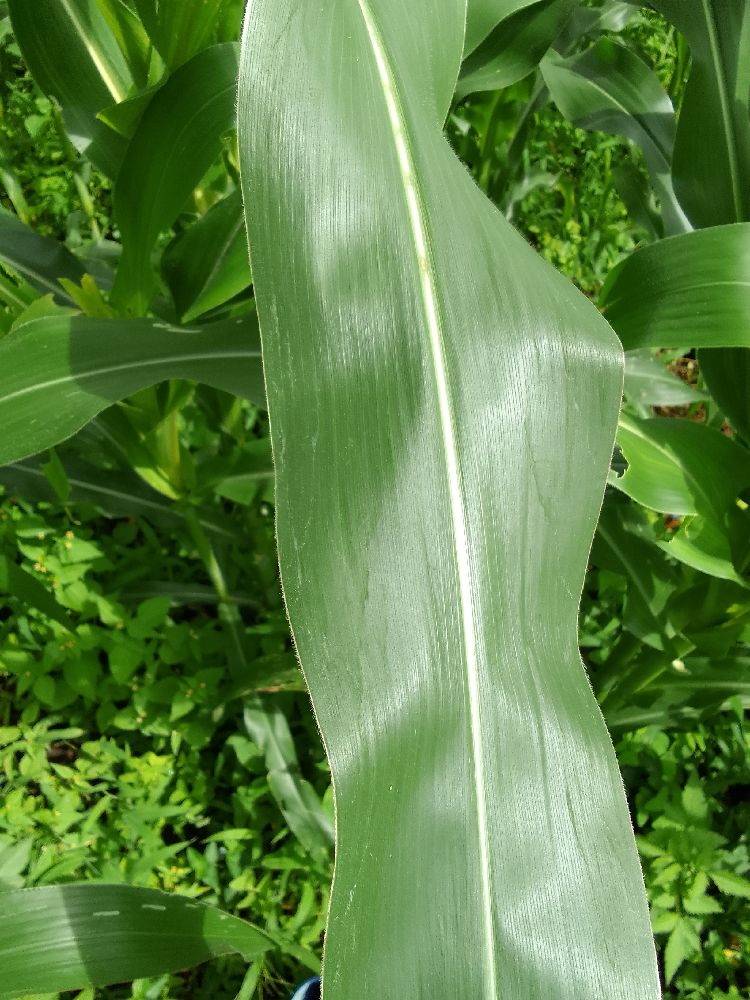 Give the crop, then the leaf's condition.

maize, healthy
